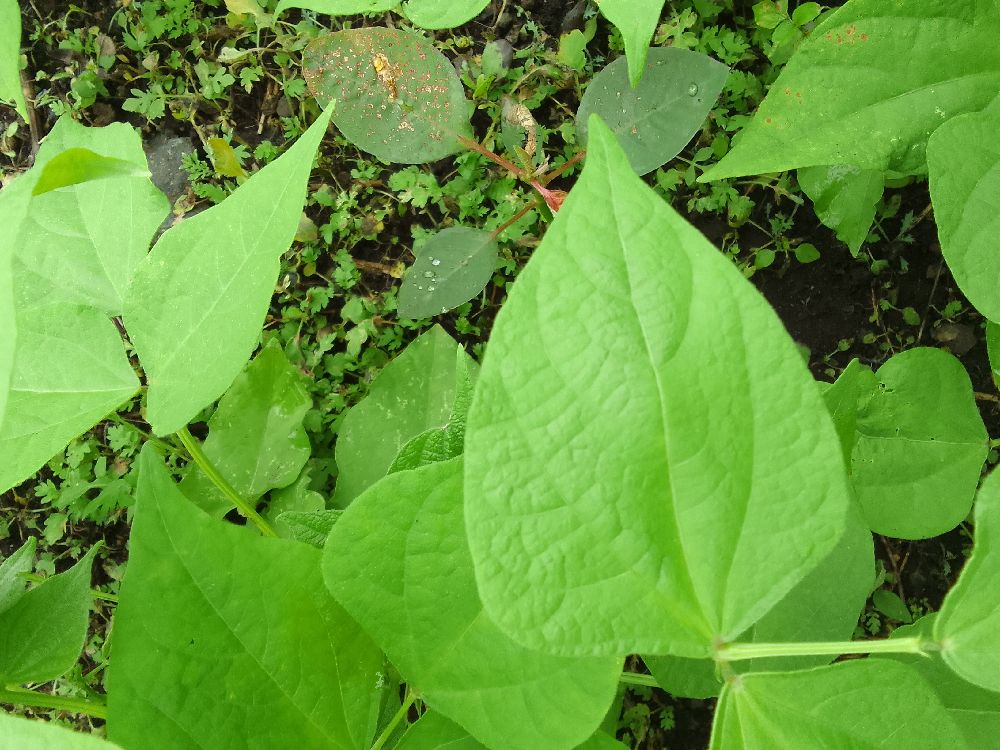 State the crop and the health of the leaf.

common bean, healthy
